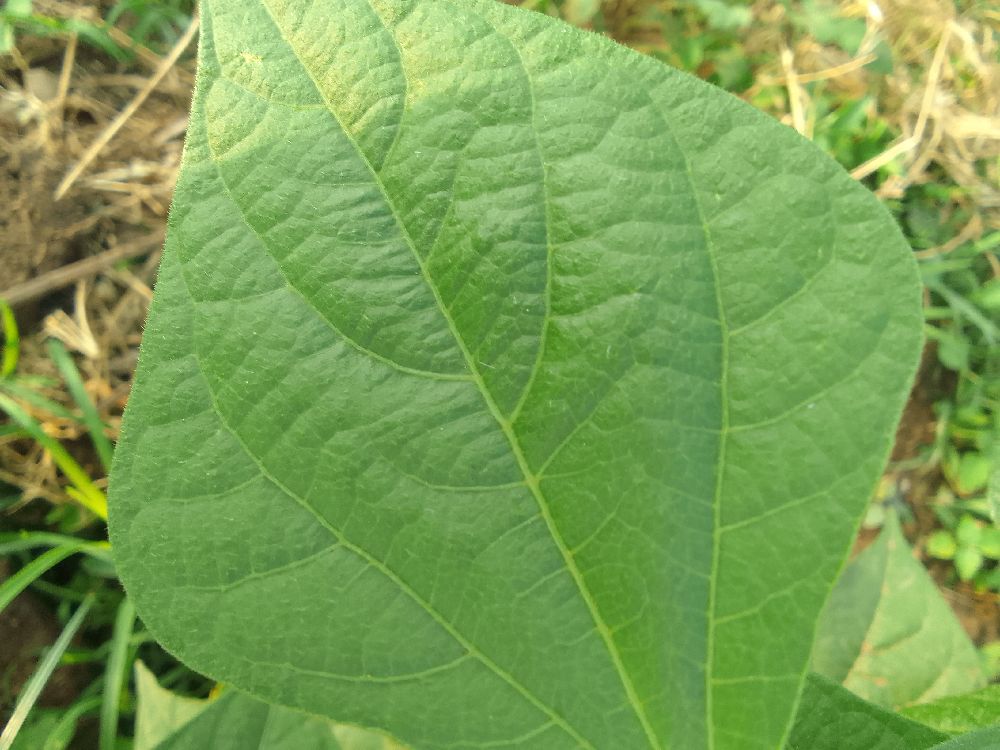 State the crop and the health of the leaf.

common bean, healthy
